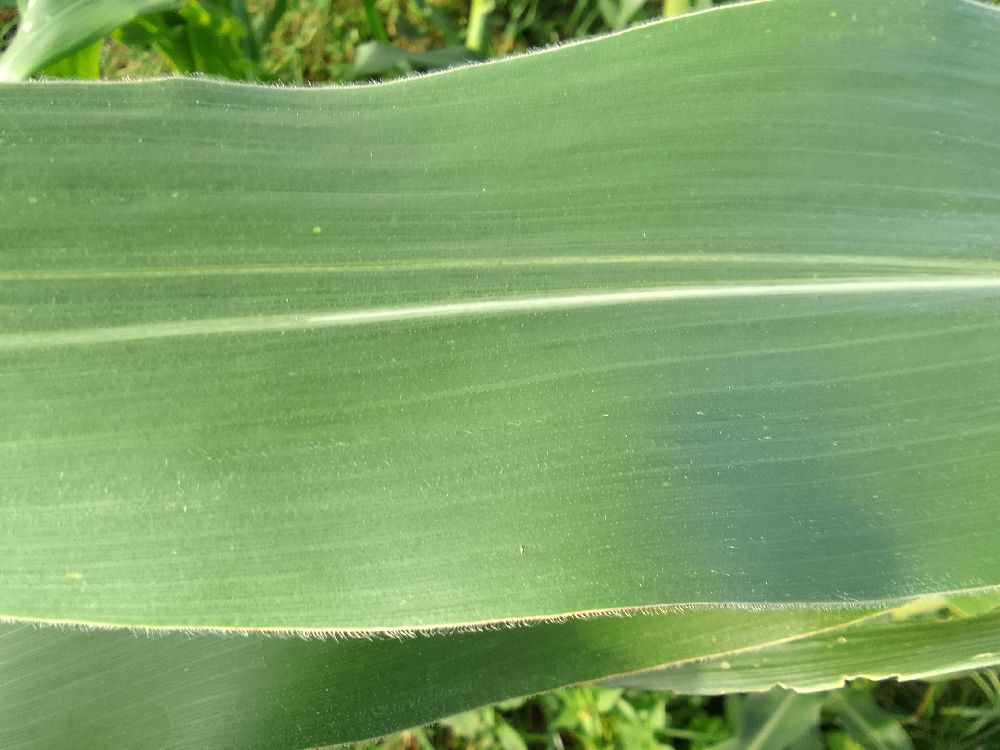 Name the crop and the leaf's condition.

maize, healthy
